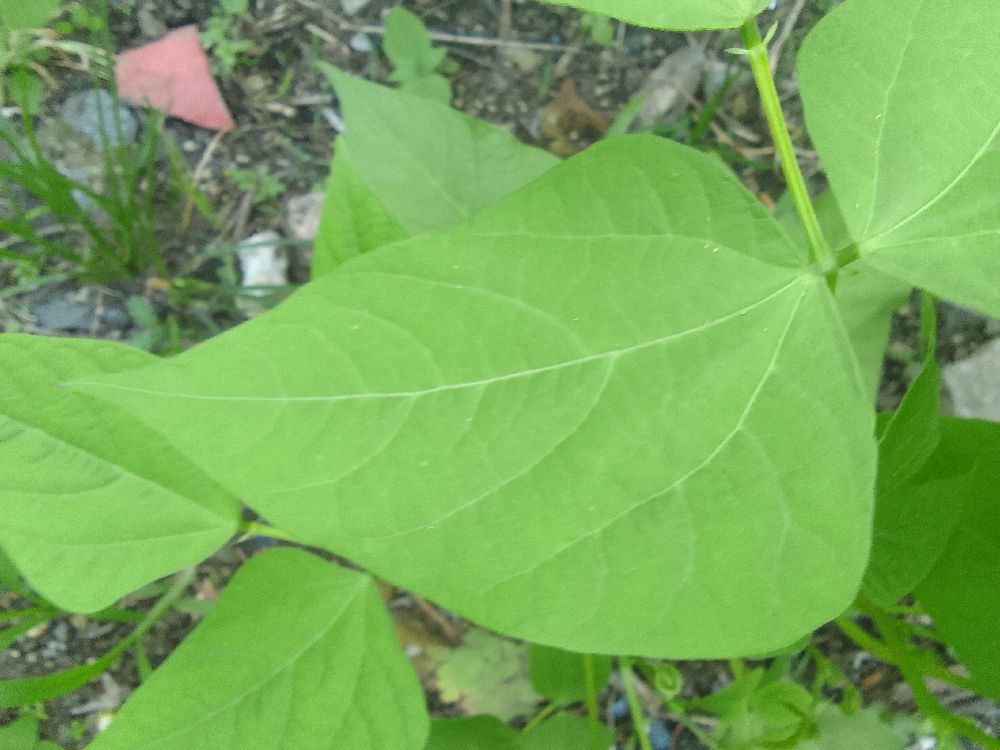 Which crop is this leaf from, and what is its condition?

common bean, healthy
